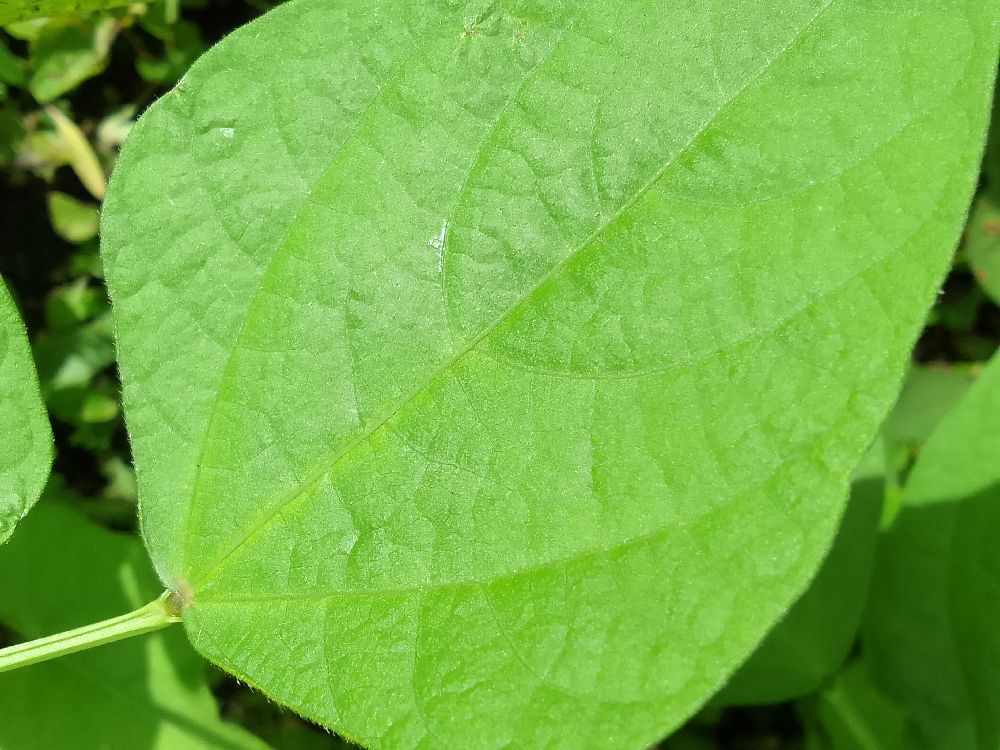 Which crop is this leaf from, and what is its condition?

common bean, healthy
